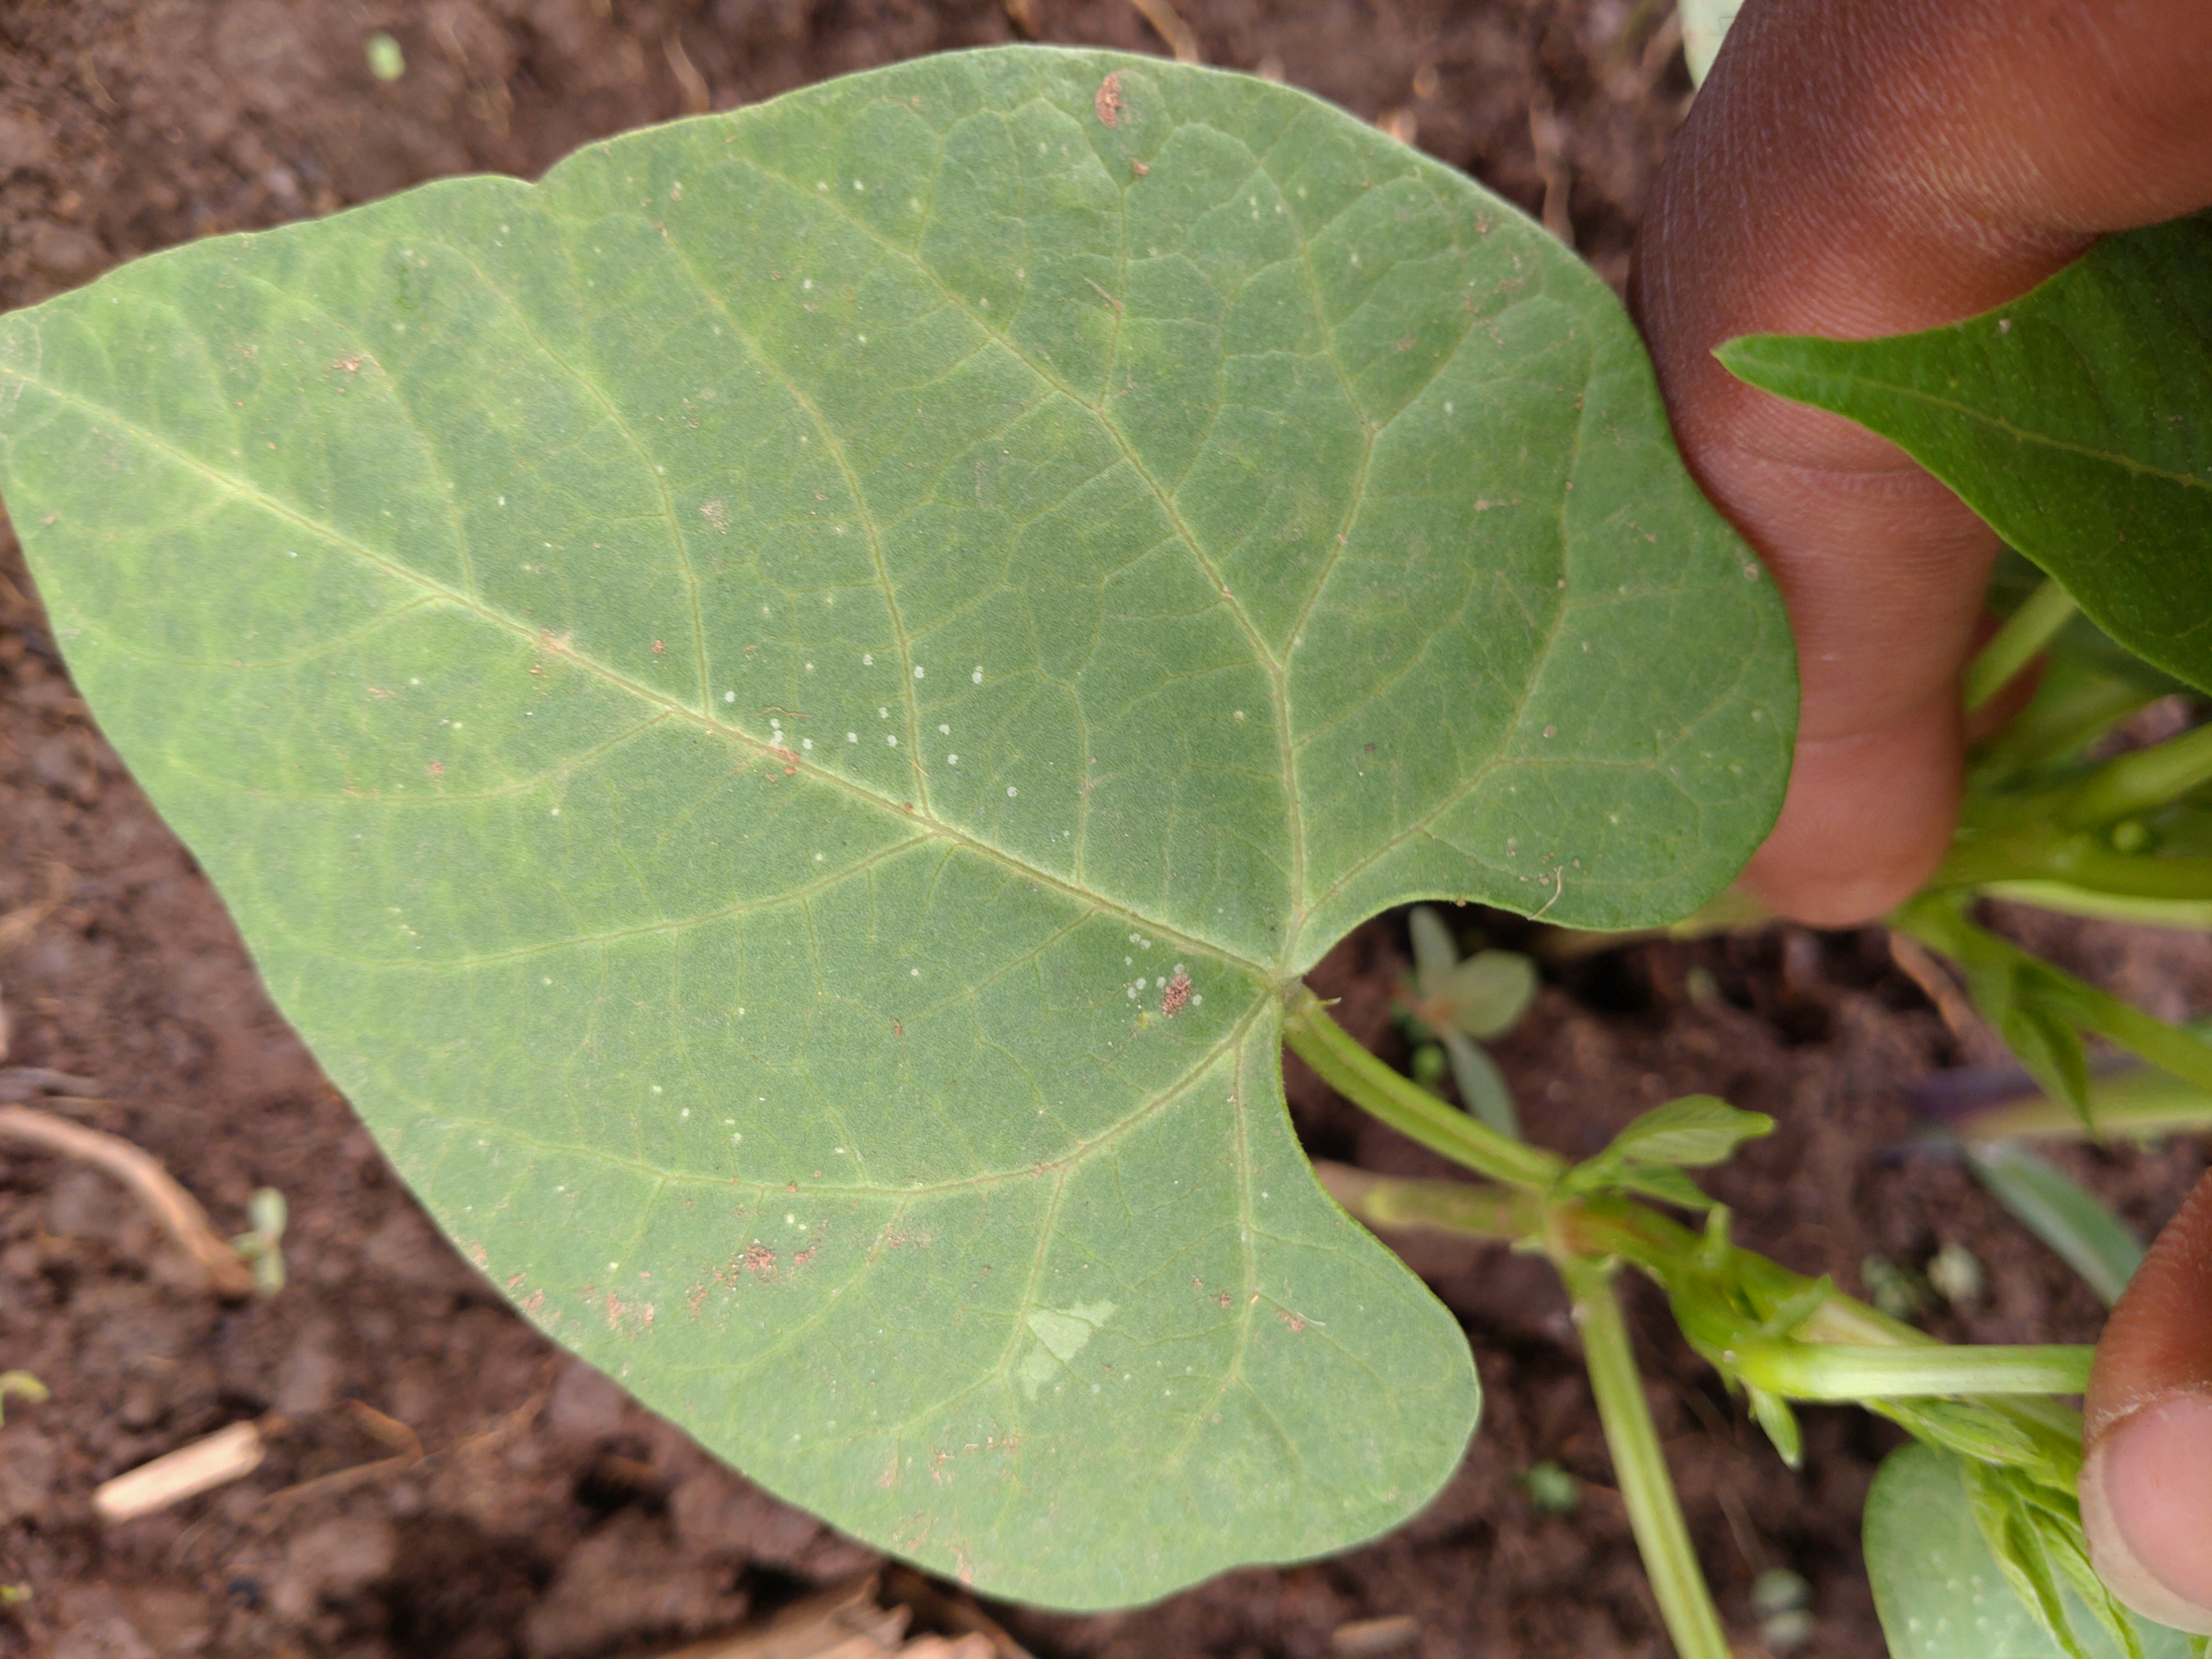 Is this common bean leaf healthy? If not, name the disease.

healthy
